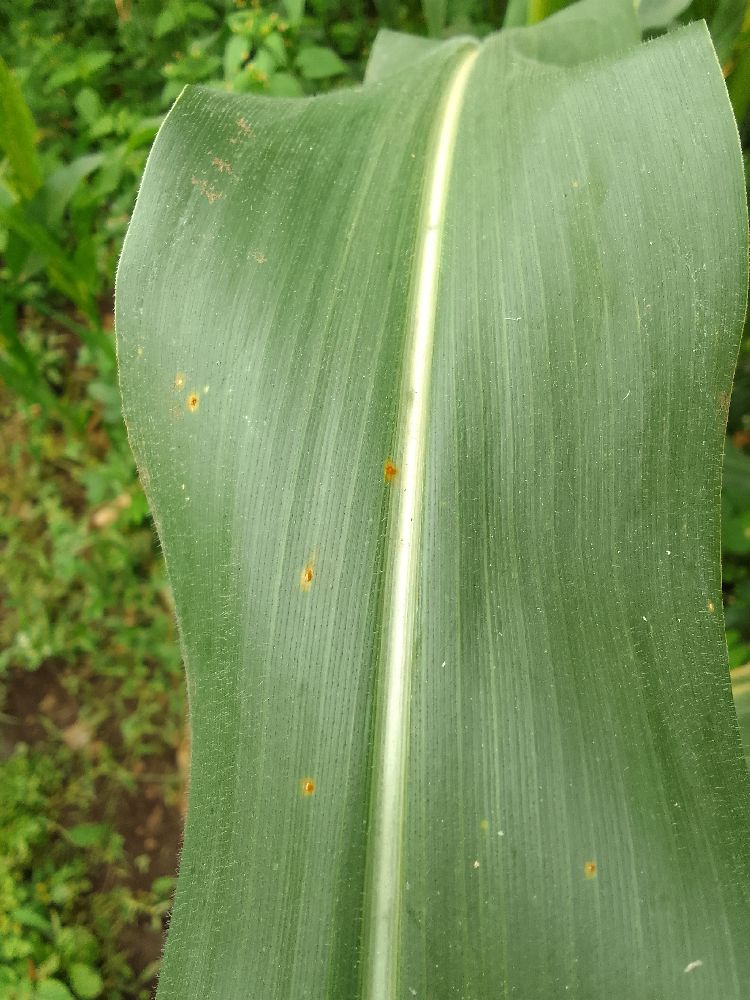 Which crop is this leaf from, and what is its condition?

maize, healthy
